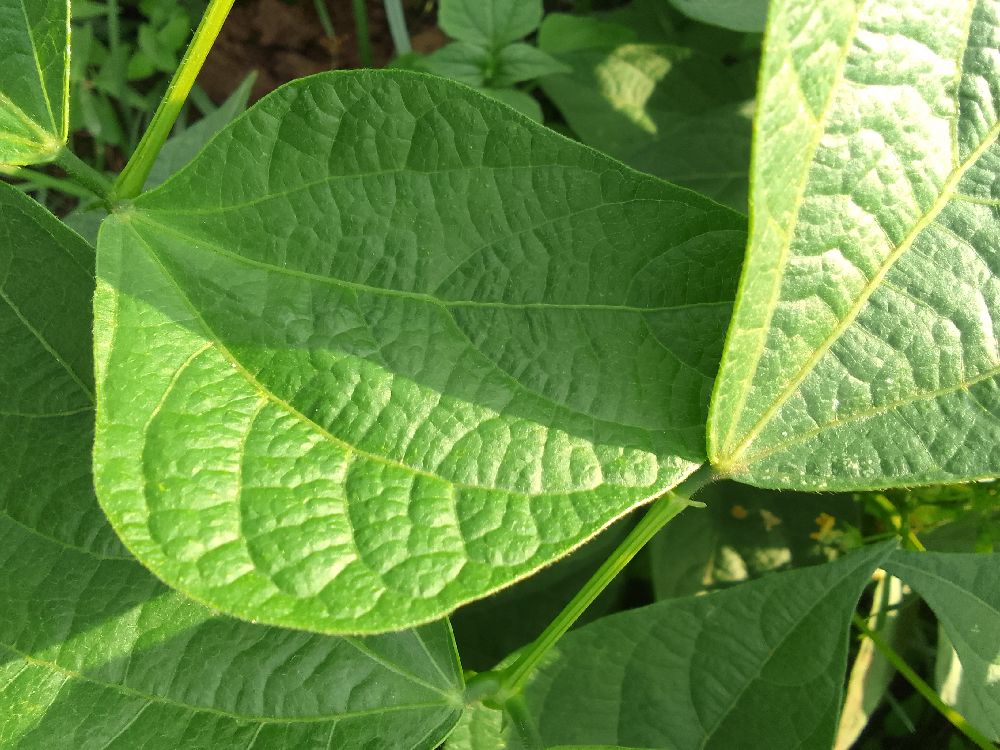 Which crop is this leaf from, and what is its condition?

common bean, healthy
